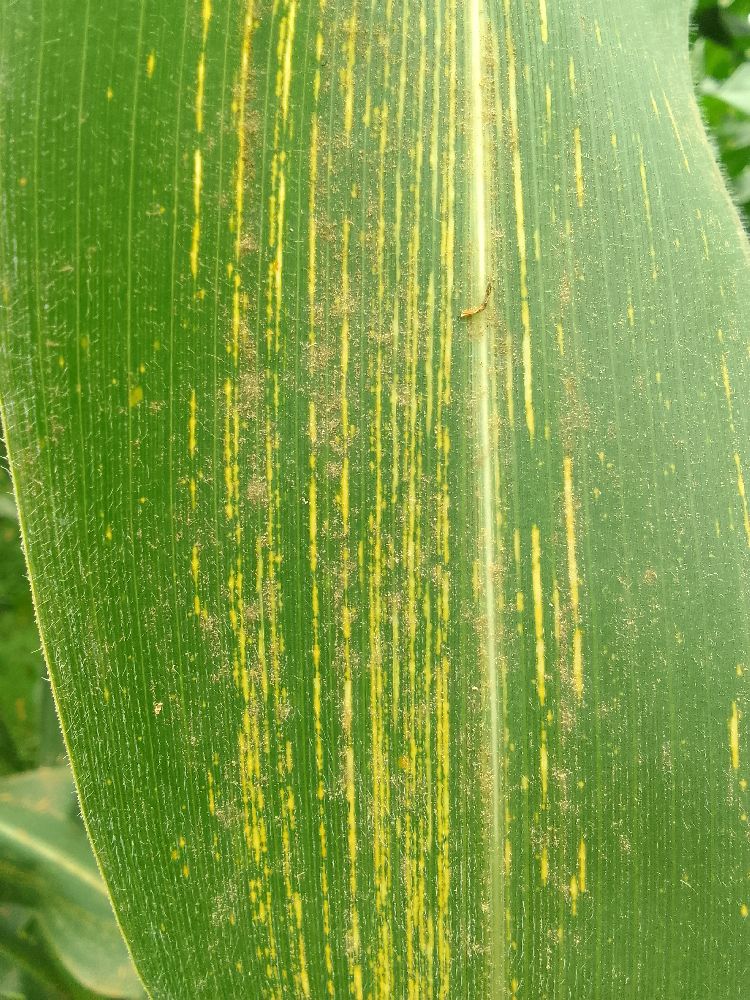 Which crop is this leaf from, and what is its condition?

maize, maize streak virus
